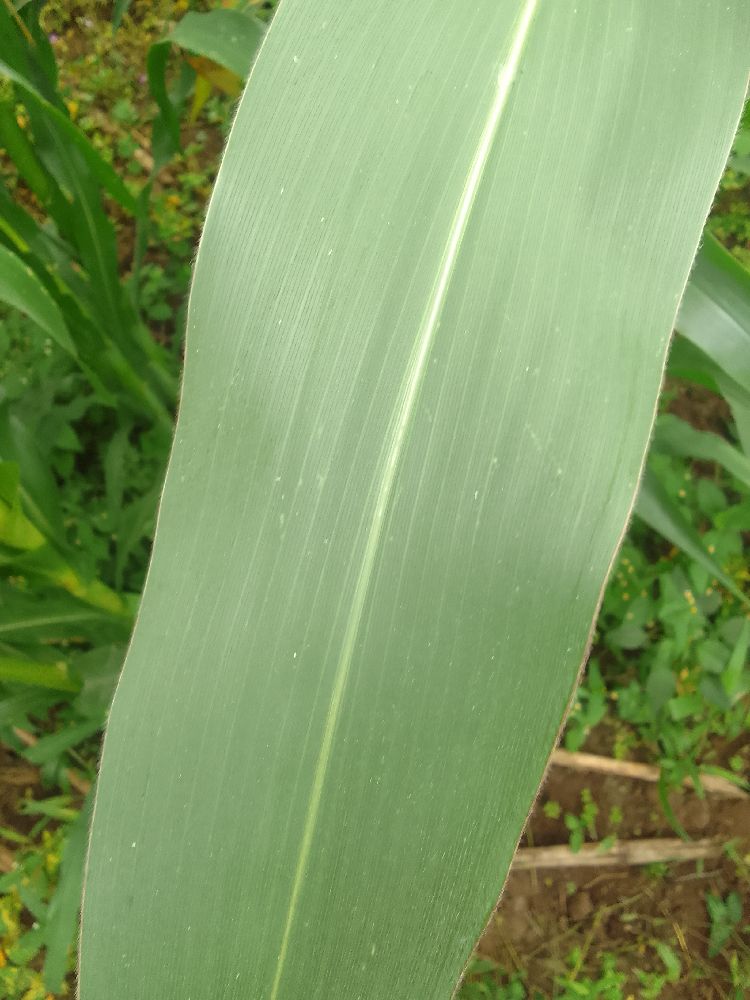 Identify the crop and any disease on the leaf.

maize, healthy
